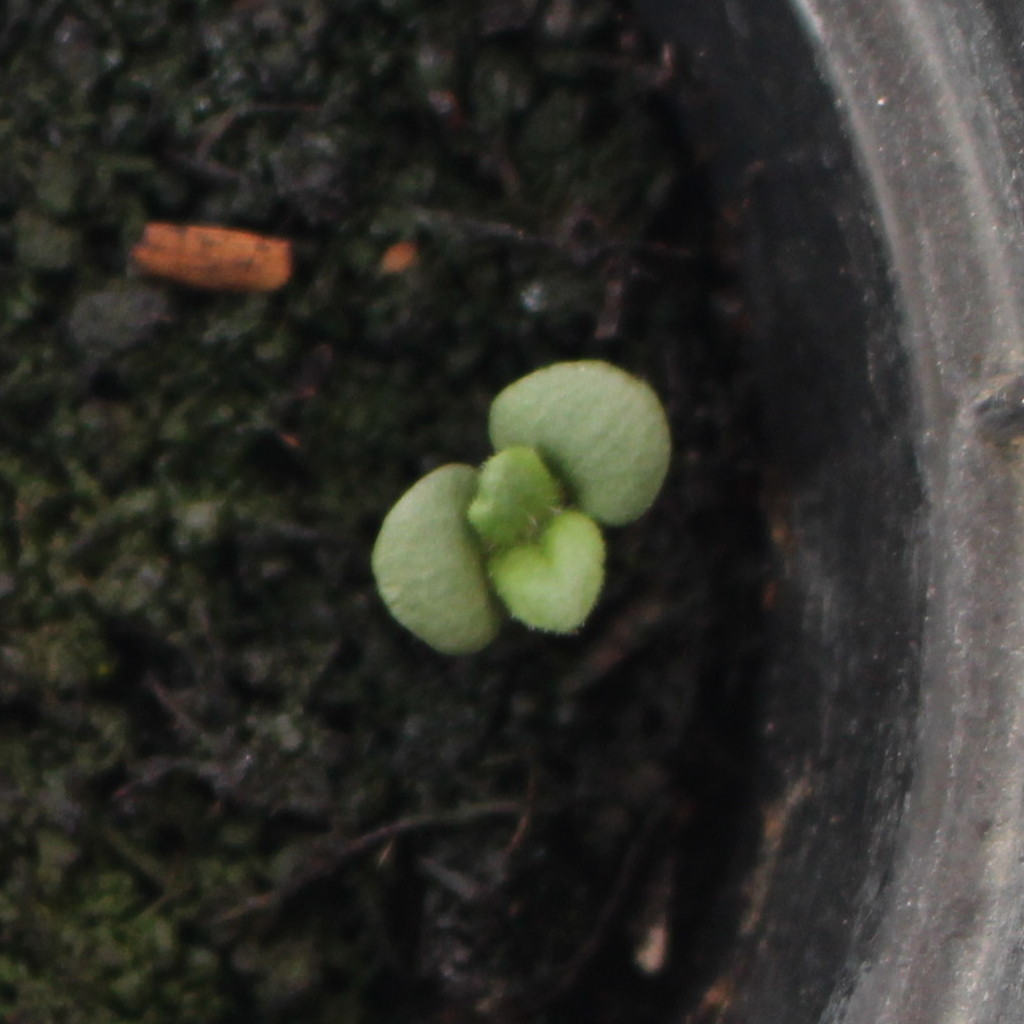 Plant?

Veronica persica
